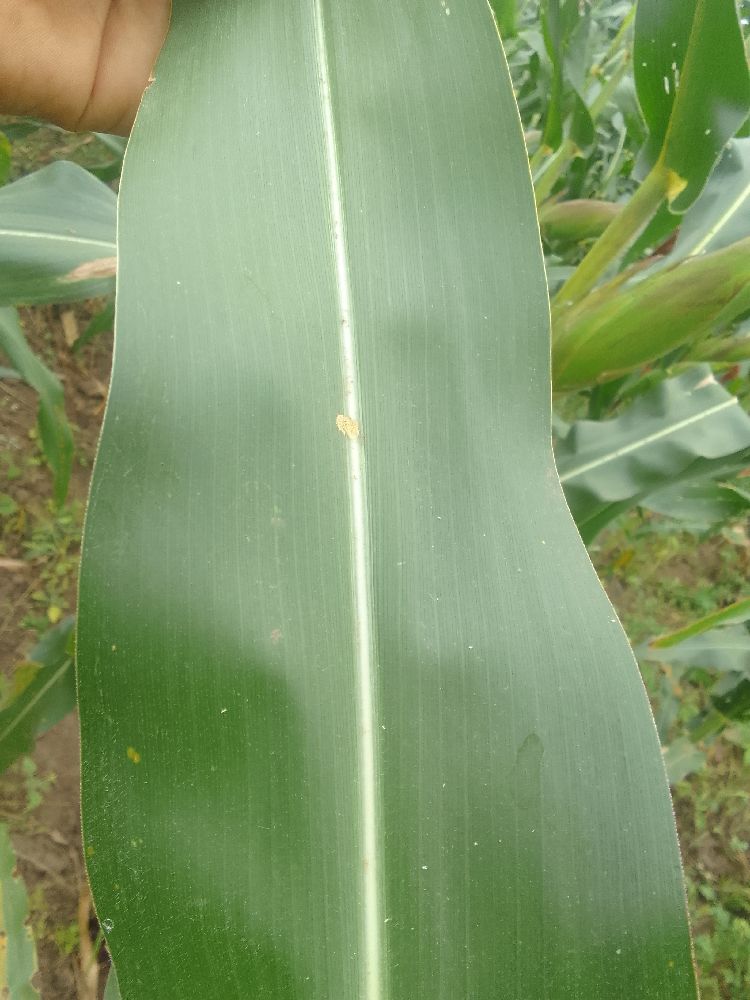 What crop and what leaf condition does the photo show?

maize, healthy
